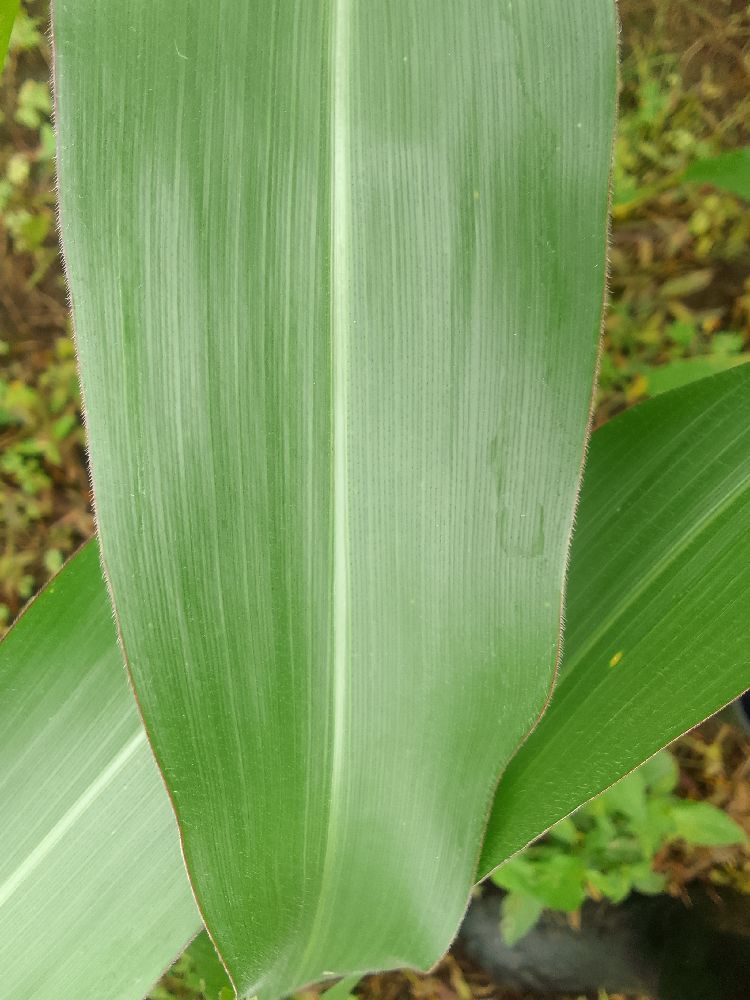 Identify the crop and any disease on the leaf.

maize, healthy
